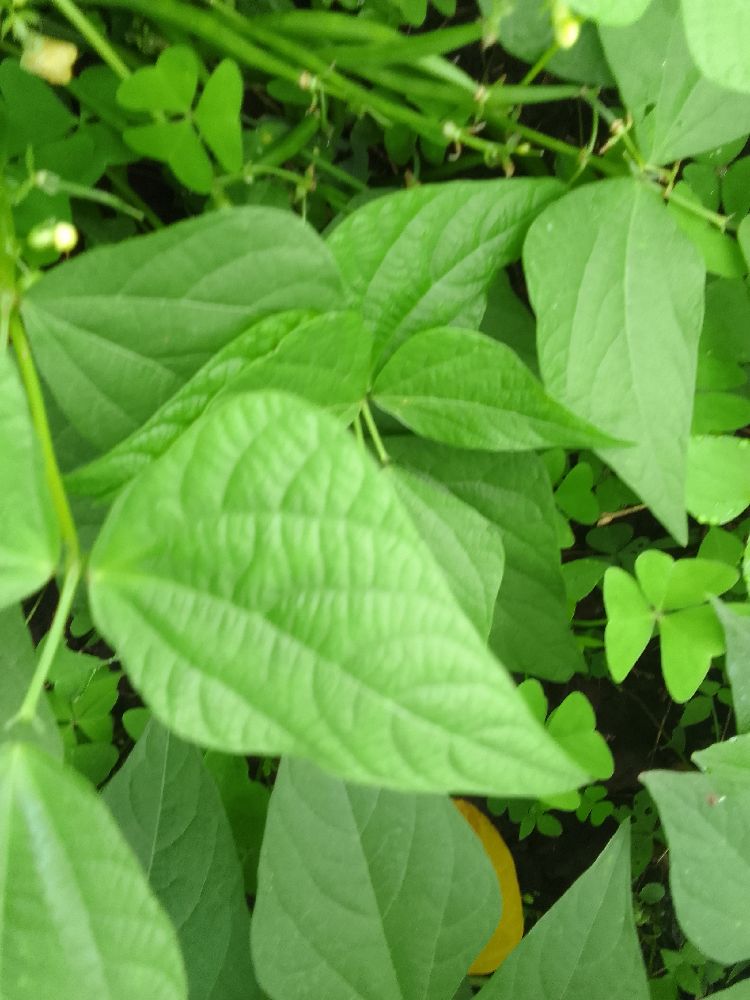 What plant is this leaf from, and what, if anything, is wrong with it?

common bean, healthy
